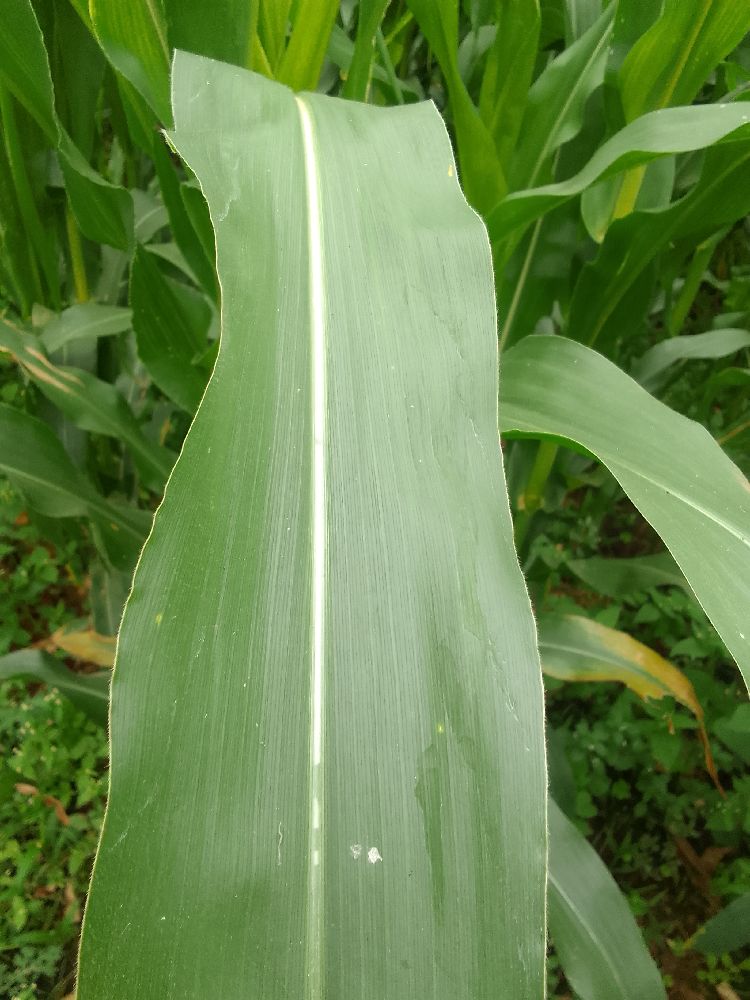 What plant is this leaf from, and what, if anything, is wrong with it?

maize, healthy
